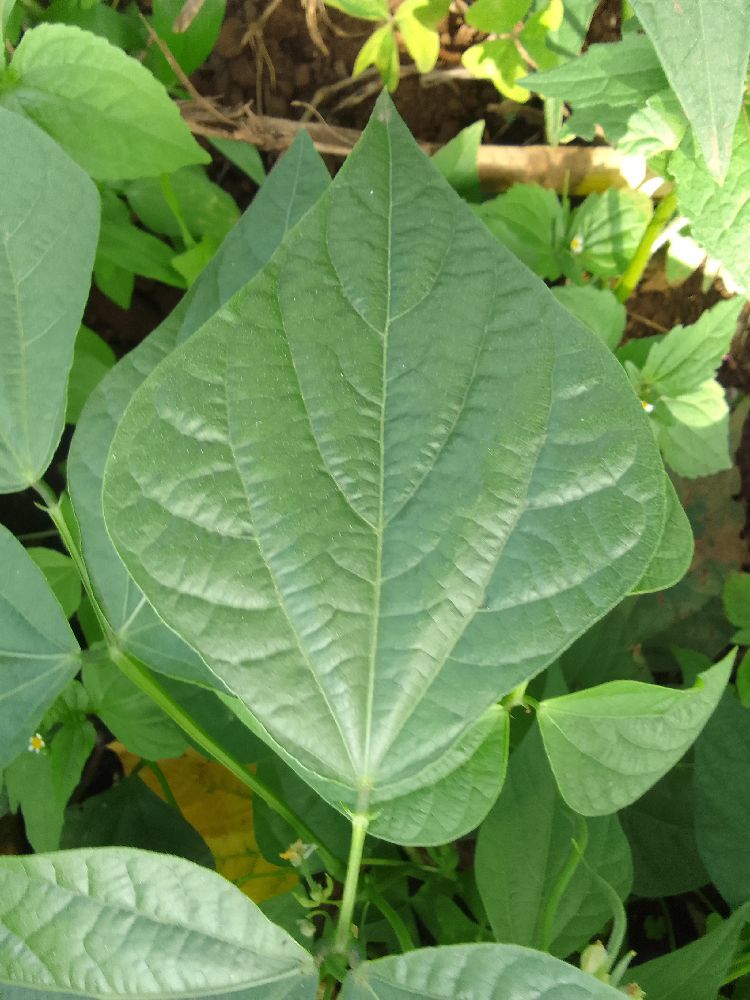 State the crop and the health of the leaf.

common bean, healthy
